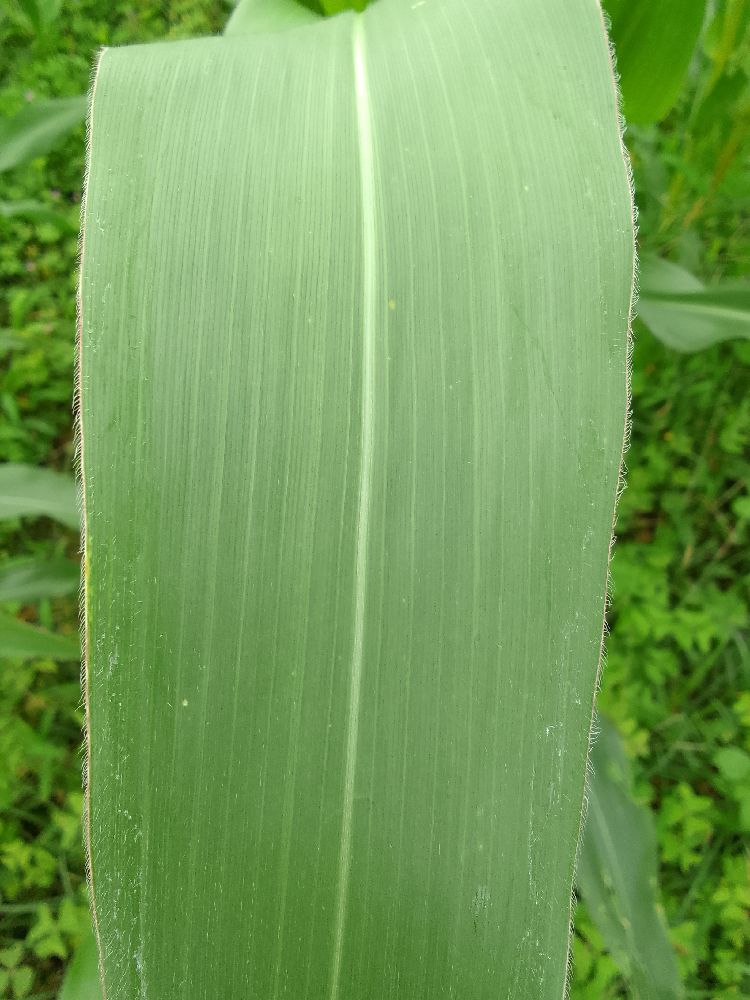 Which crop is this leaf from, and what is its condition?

maize, healthy
